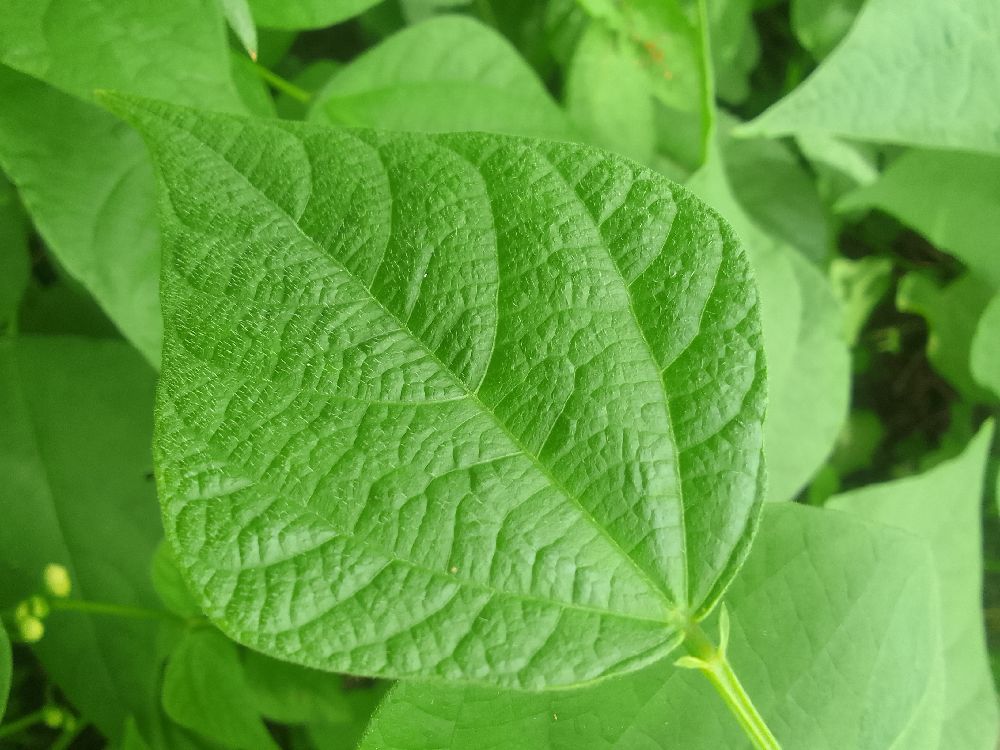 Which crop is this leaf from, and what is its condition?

common bean, healthy
